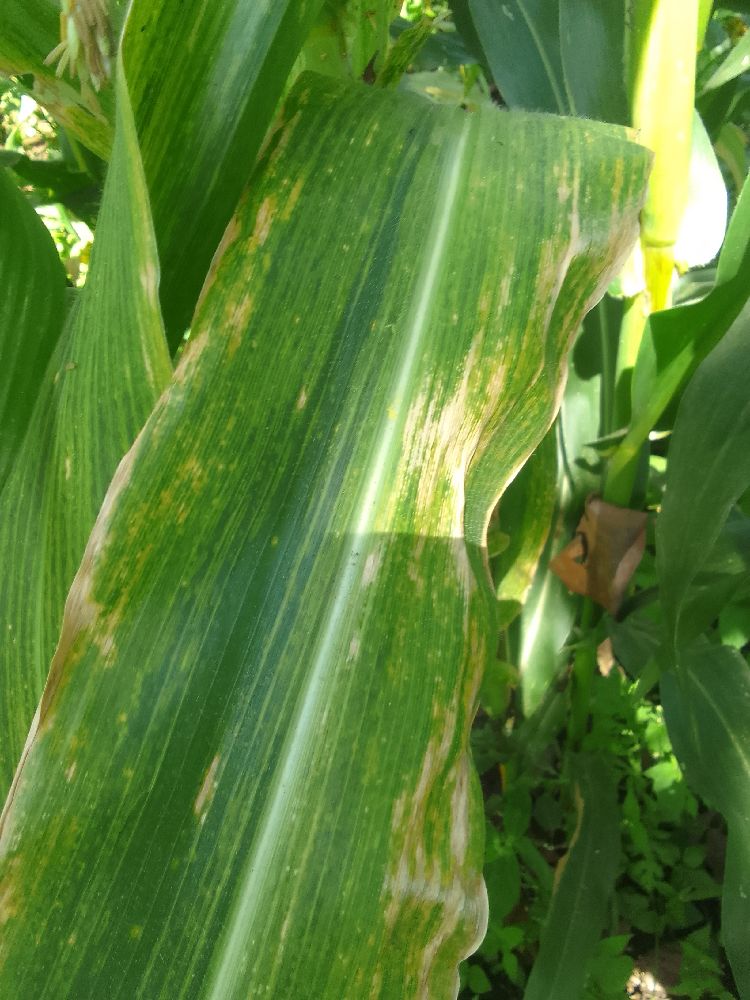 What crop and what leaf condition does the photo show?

maize, maize lethal necrosis
